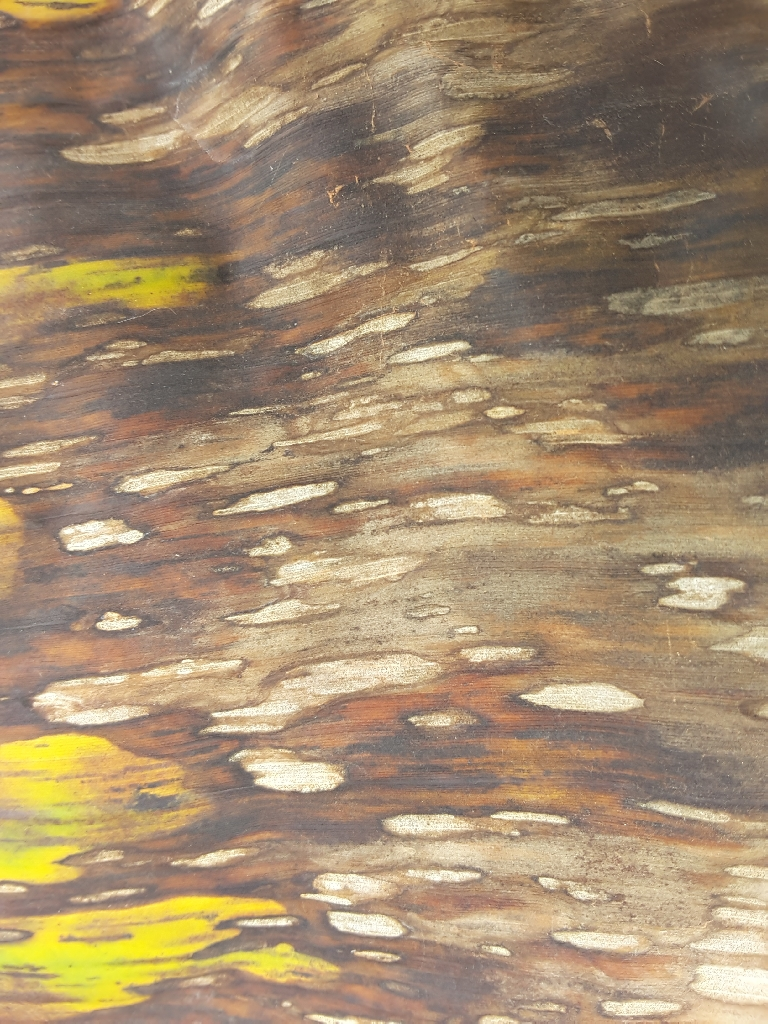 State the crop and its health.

banana, black sigatoka
